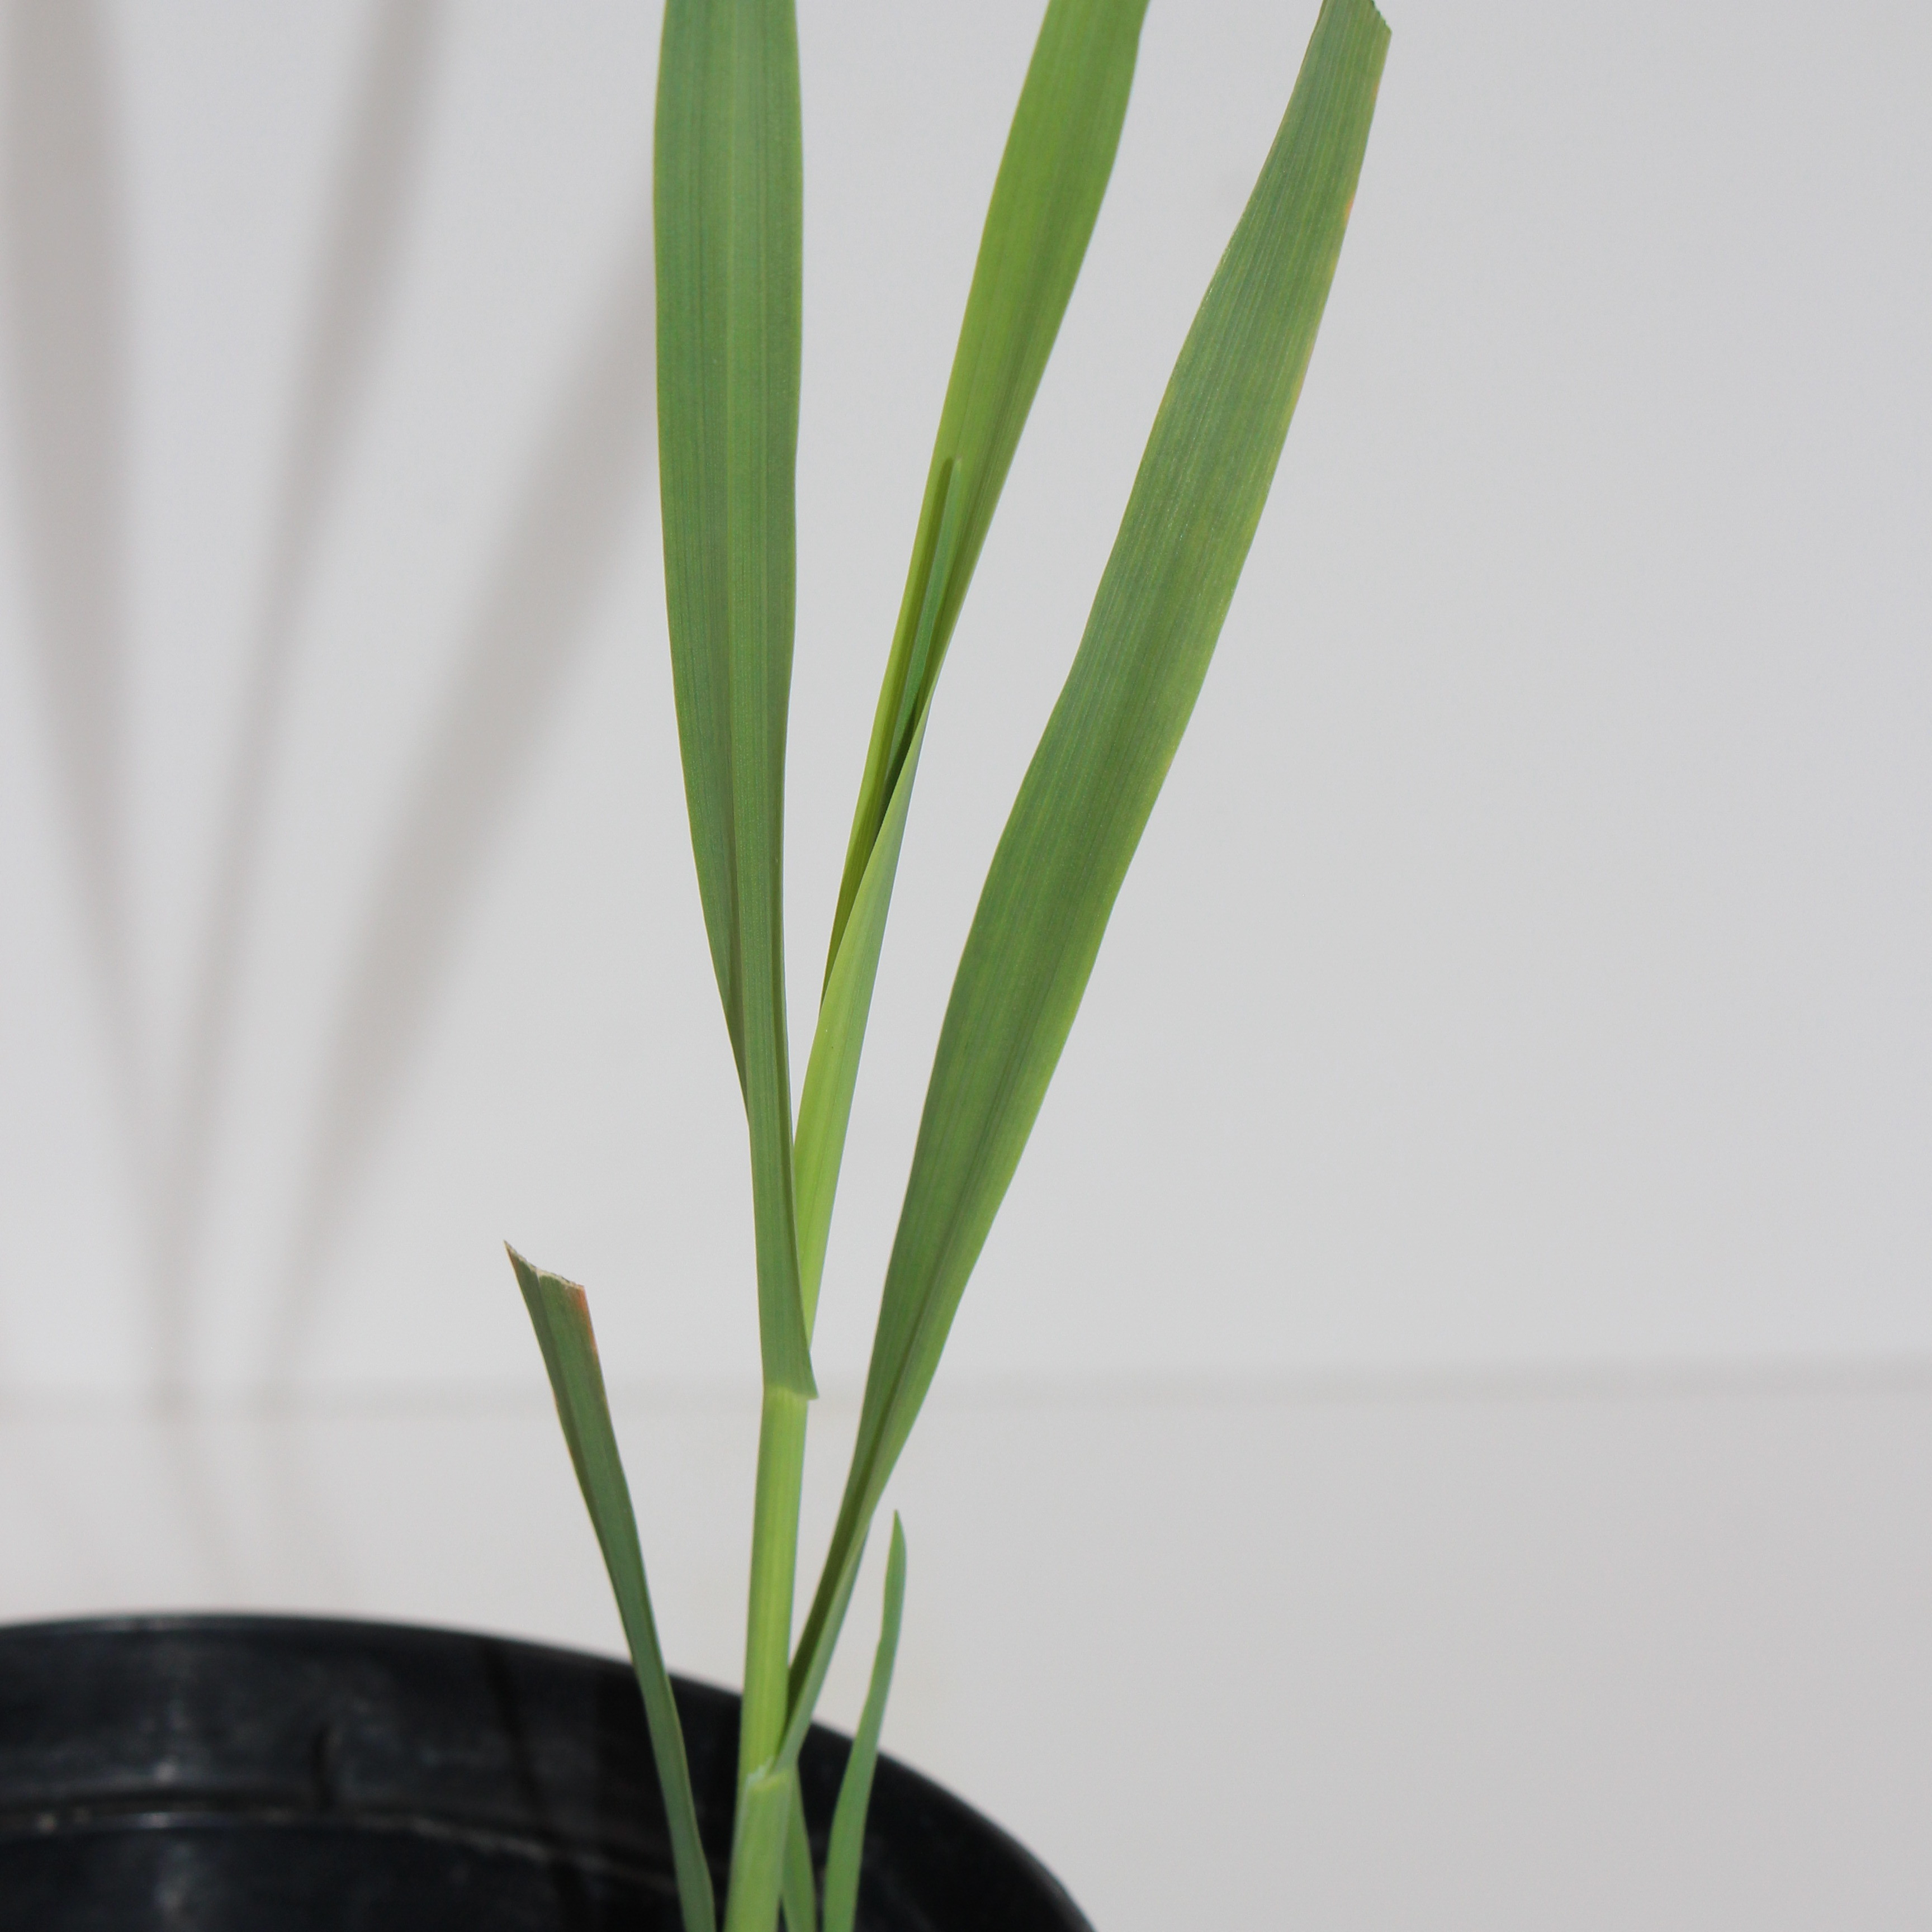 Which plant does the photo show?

Avena sterilis
